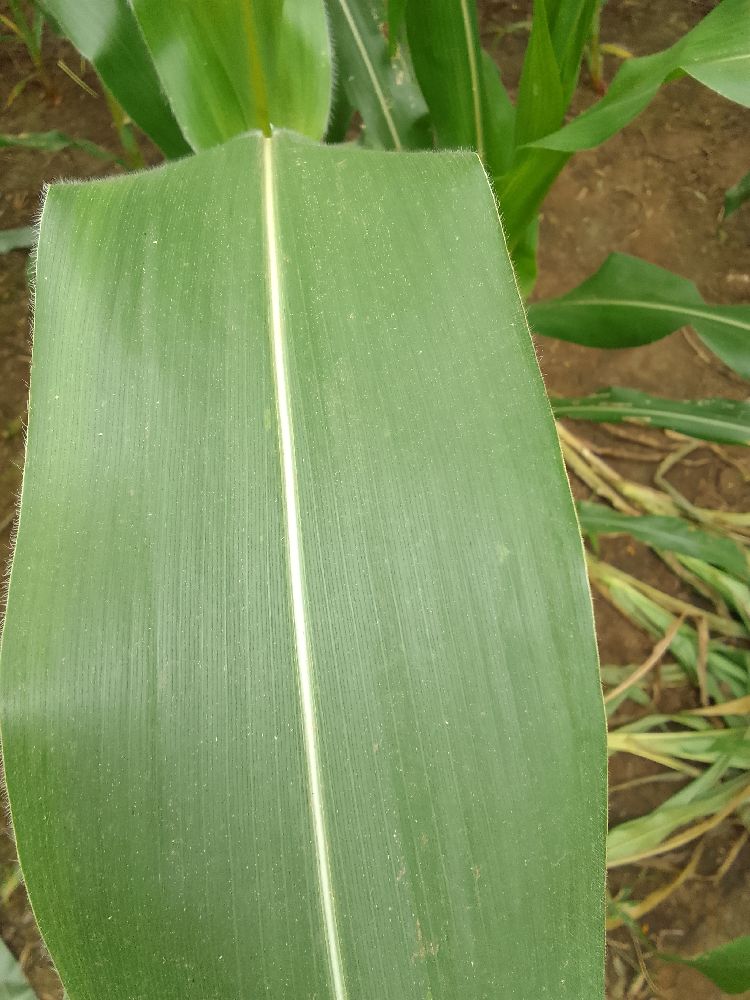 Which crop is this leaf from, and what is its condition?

maize, healthy
